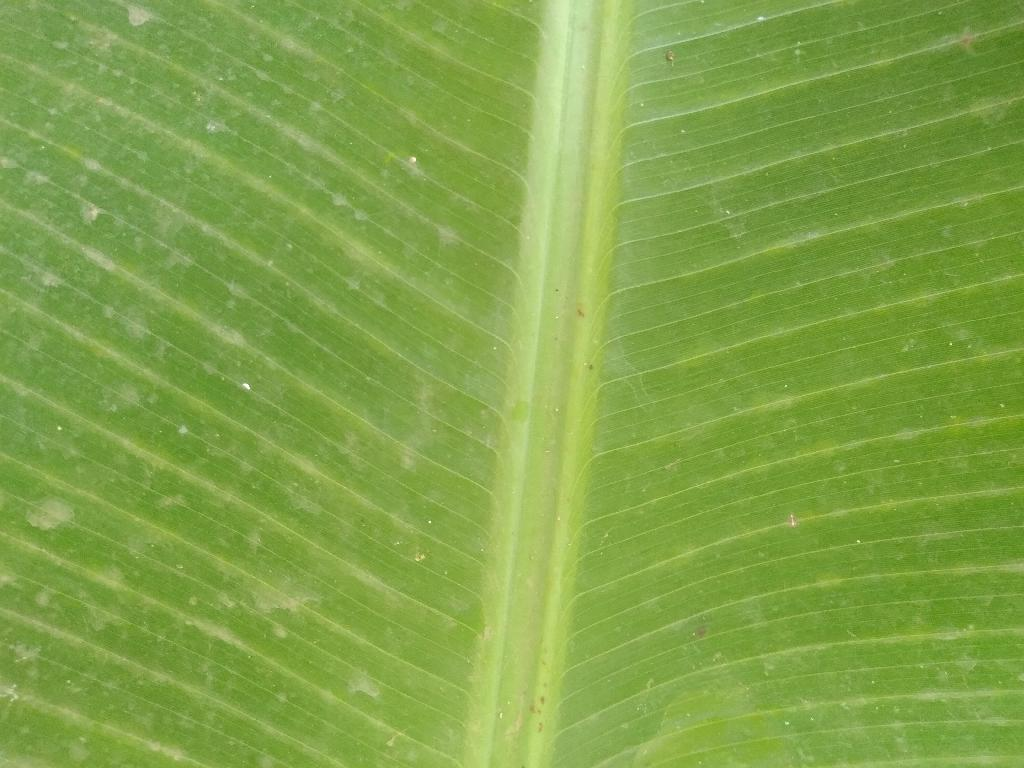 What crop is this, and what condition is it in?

banana, healthy
